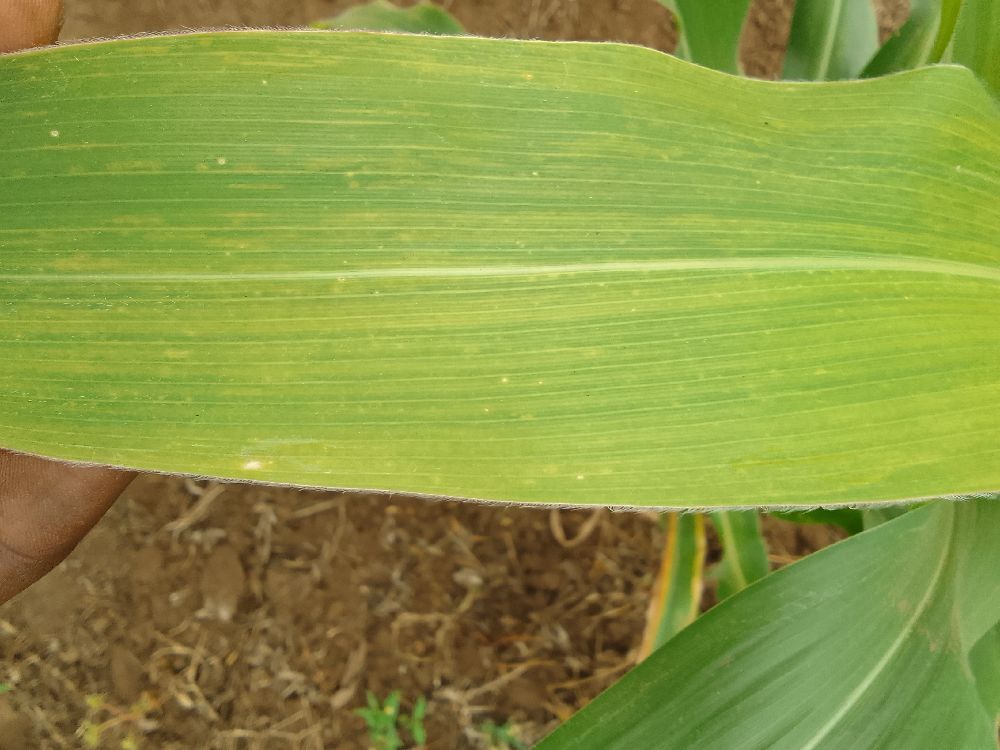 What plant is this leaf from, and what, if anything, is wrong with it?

maize, maize lethal necrosis
